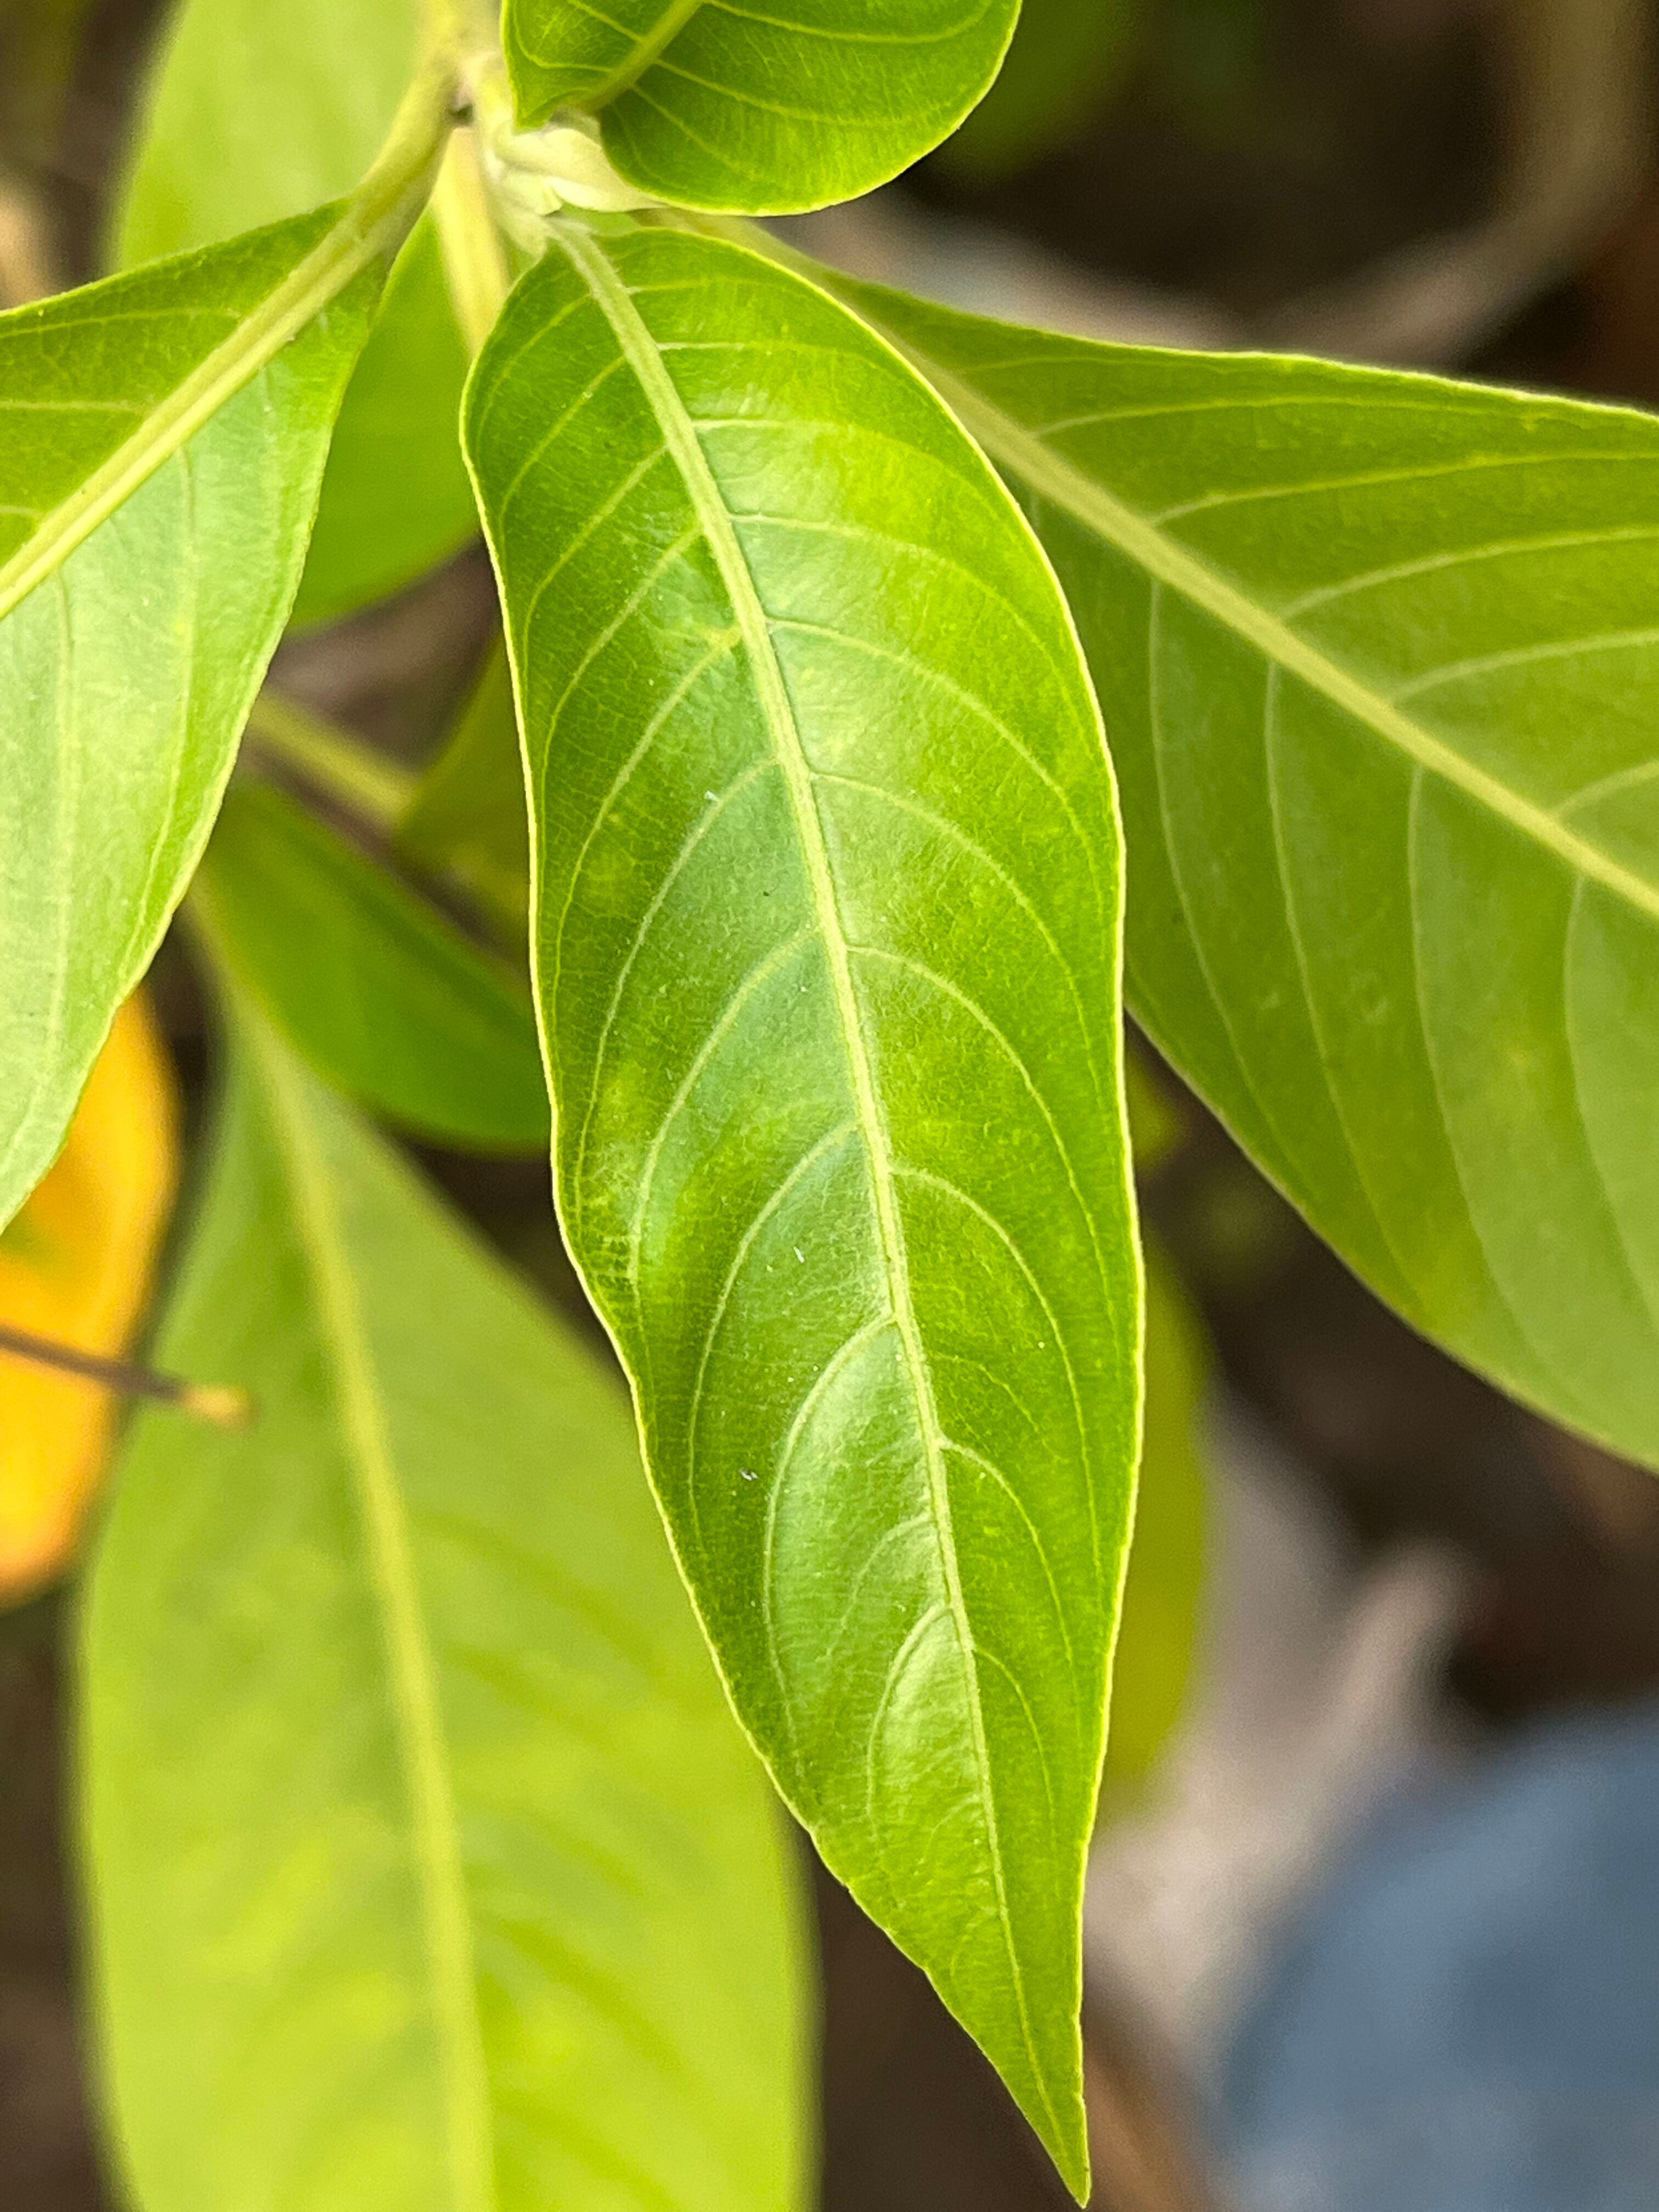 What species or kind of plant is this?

vasaka
